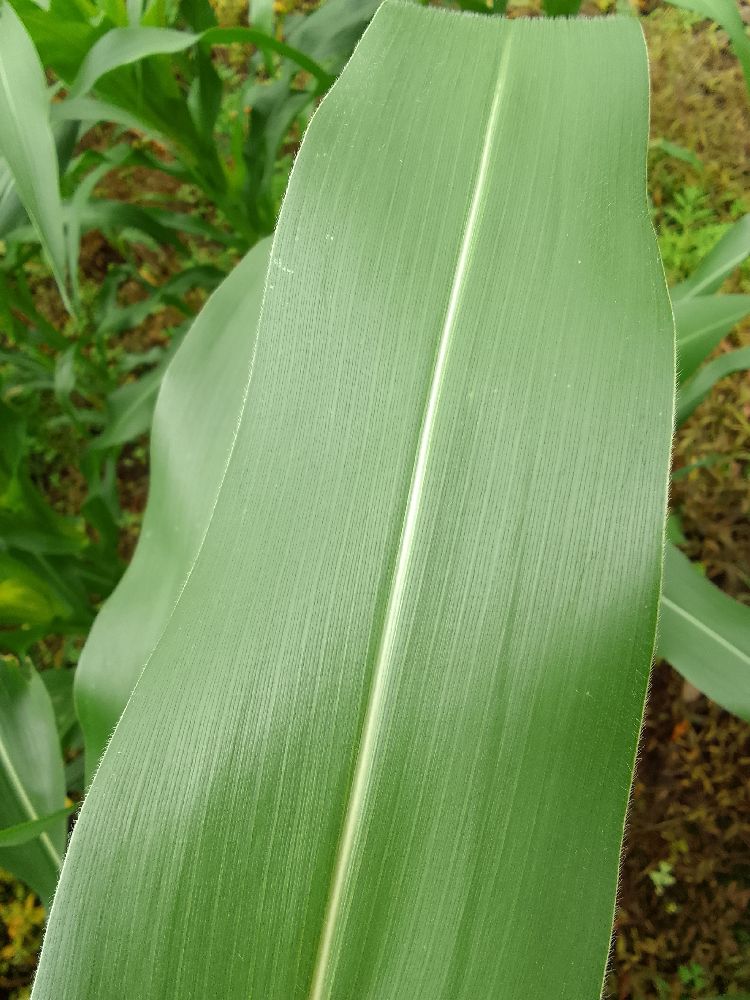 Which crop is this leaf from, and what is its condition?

maize, healthy
